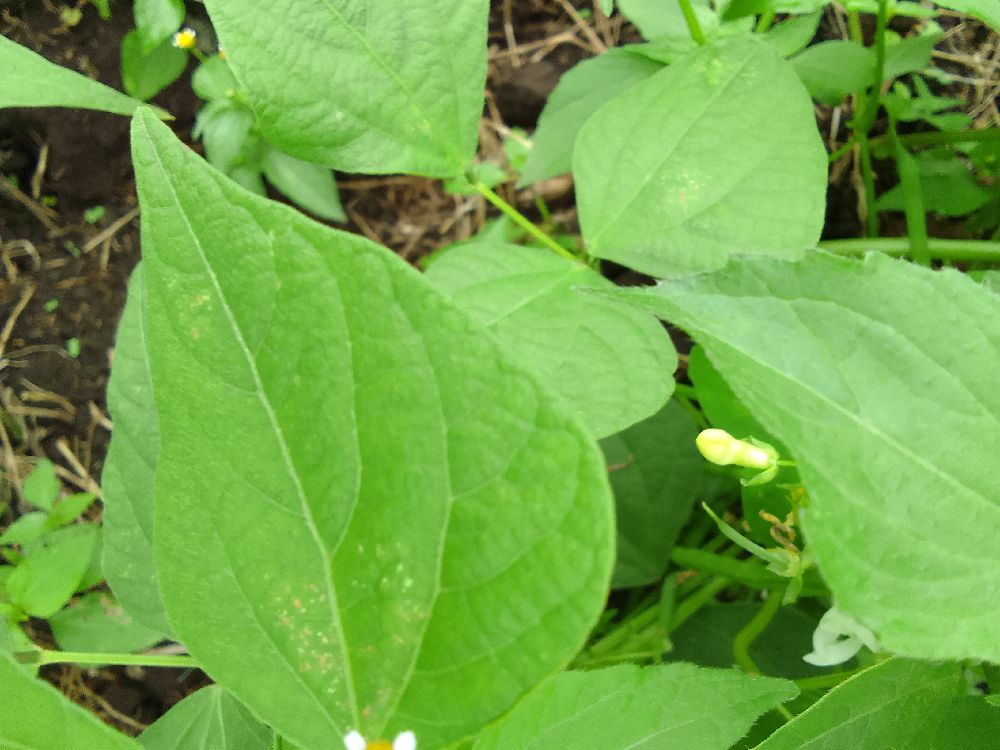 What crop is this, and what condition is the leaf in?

common bean, healthy
